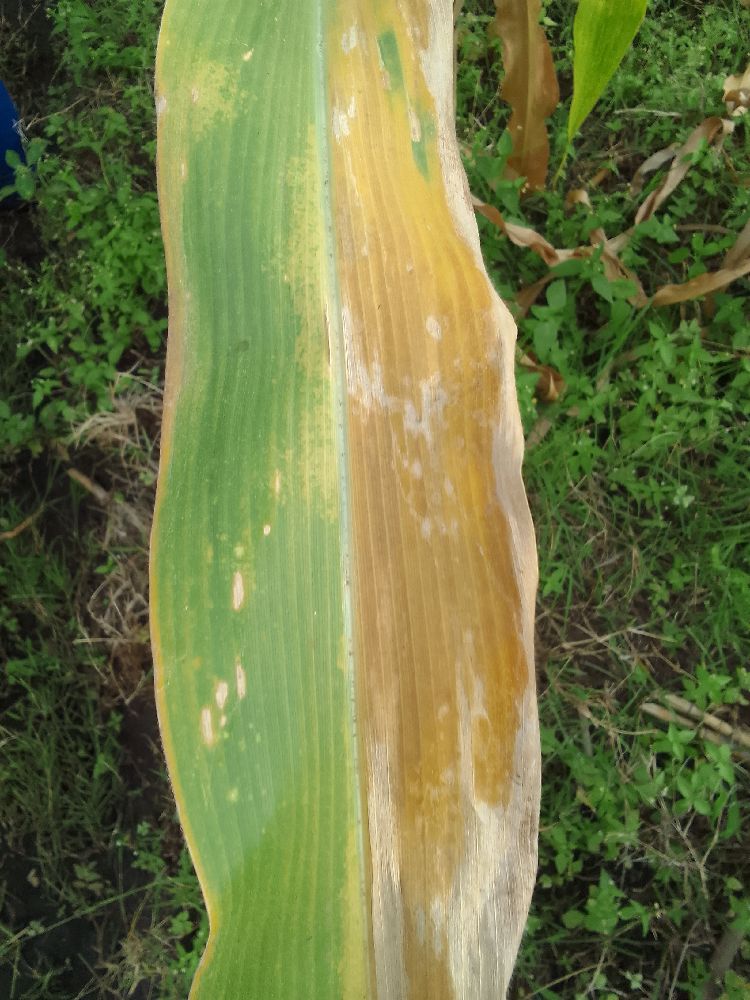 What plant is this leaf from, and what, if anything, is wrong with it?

maize, maize lethal necrosis
